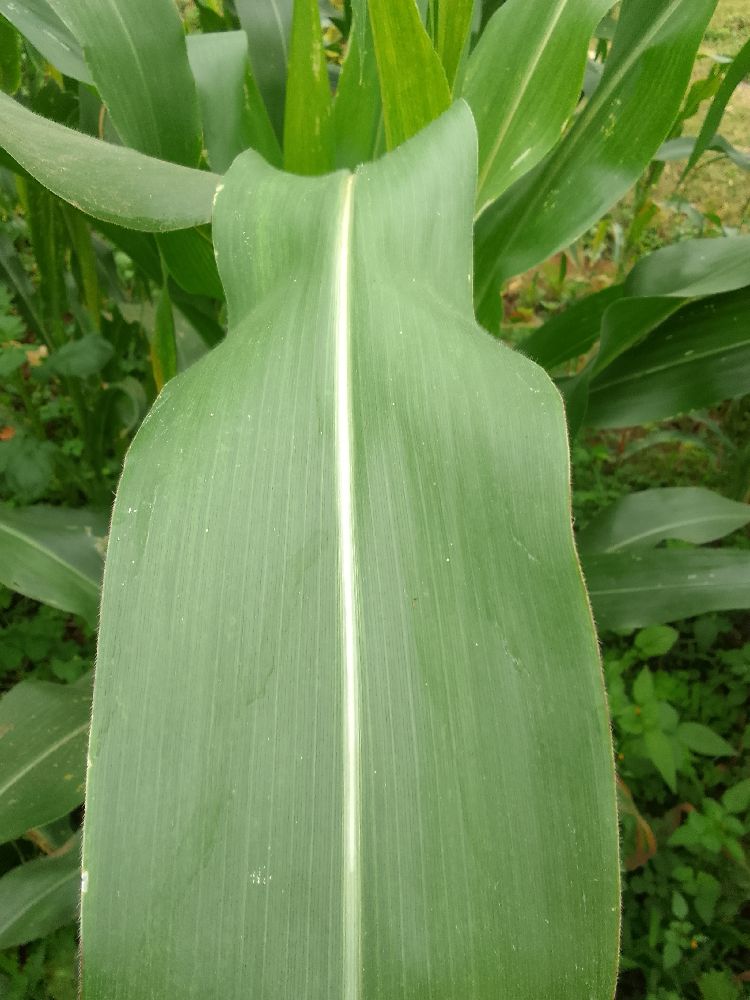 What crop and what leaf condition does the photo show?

maize, healthy
